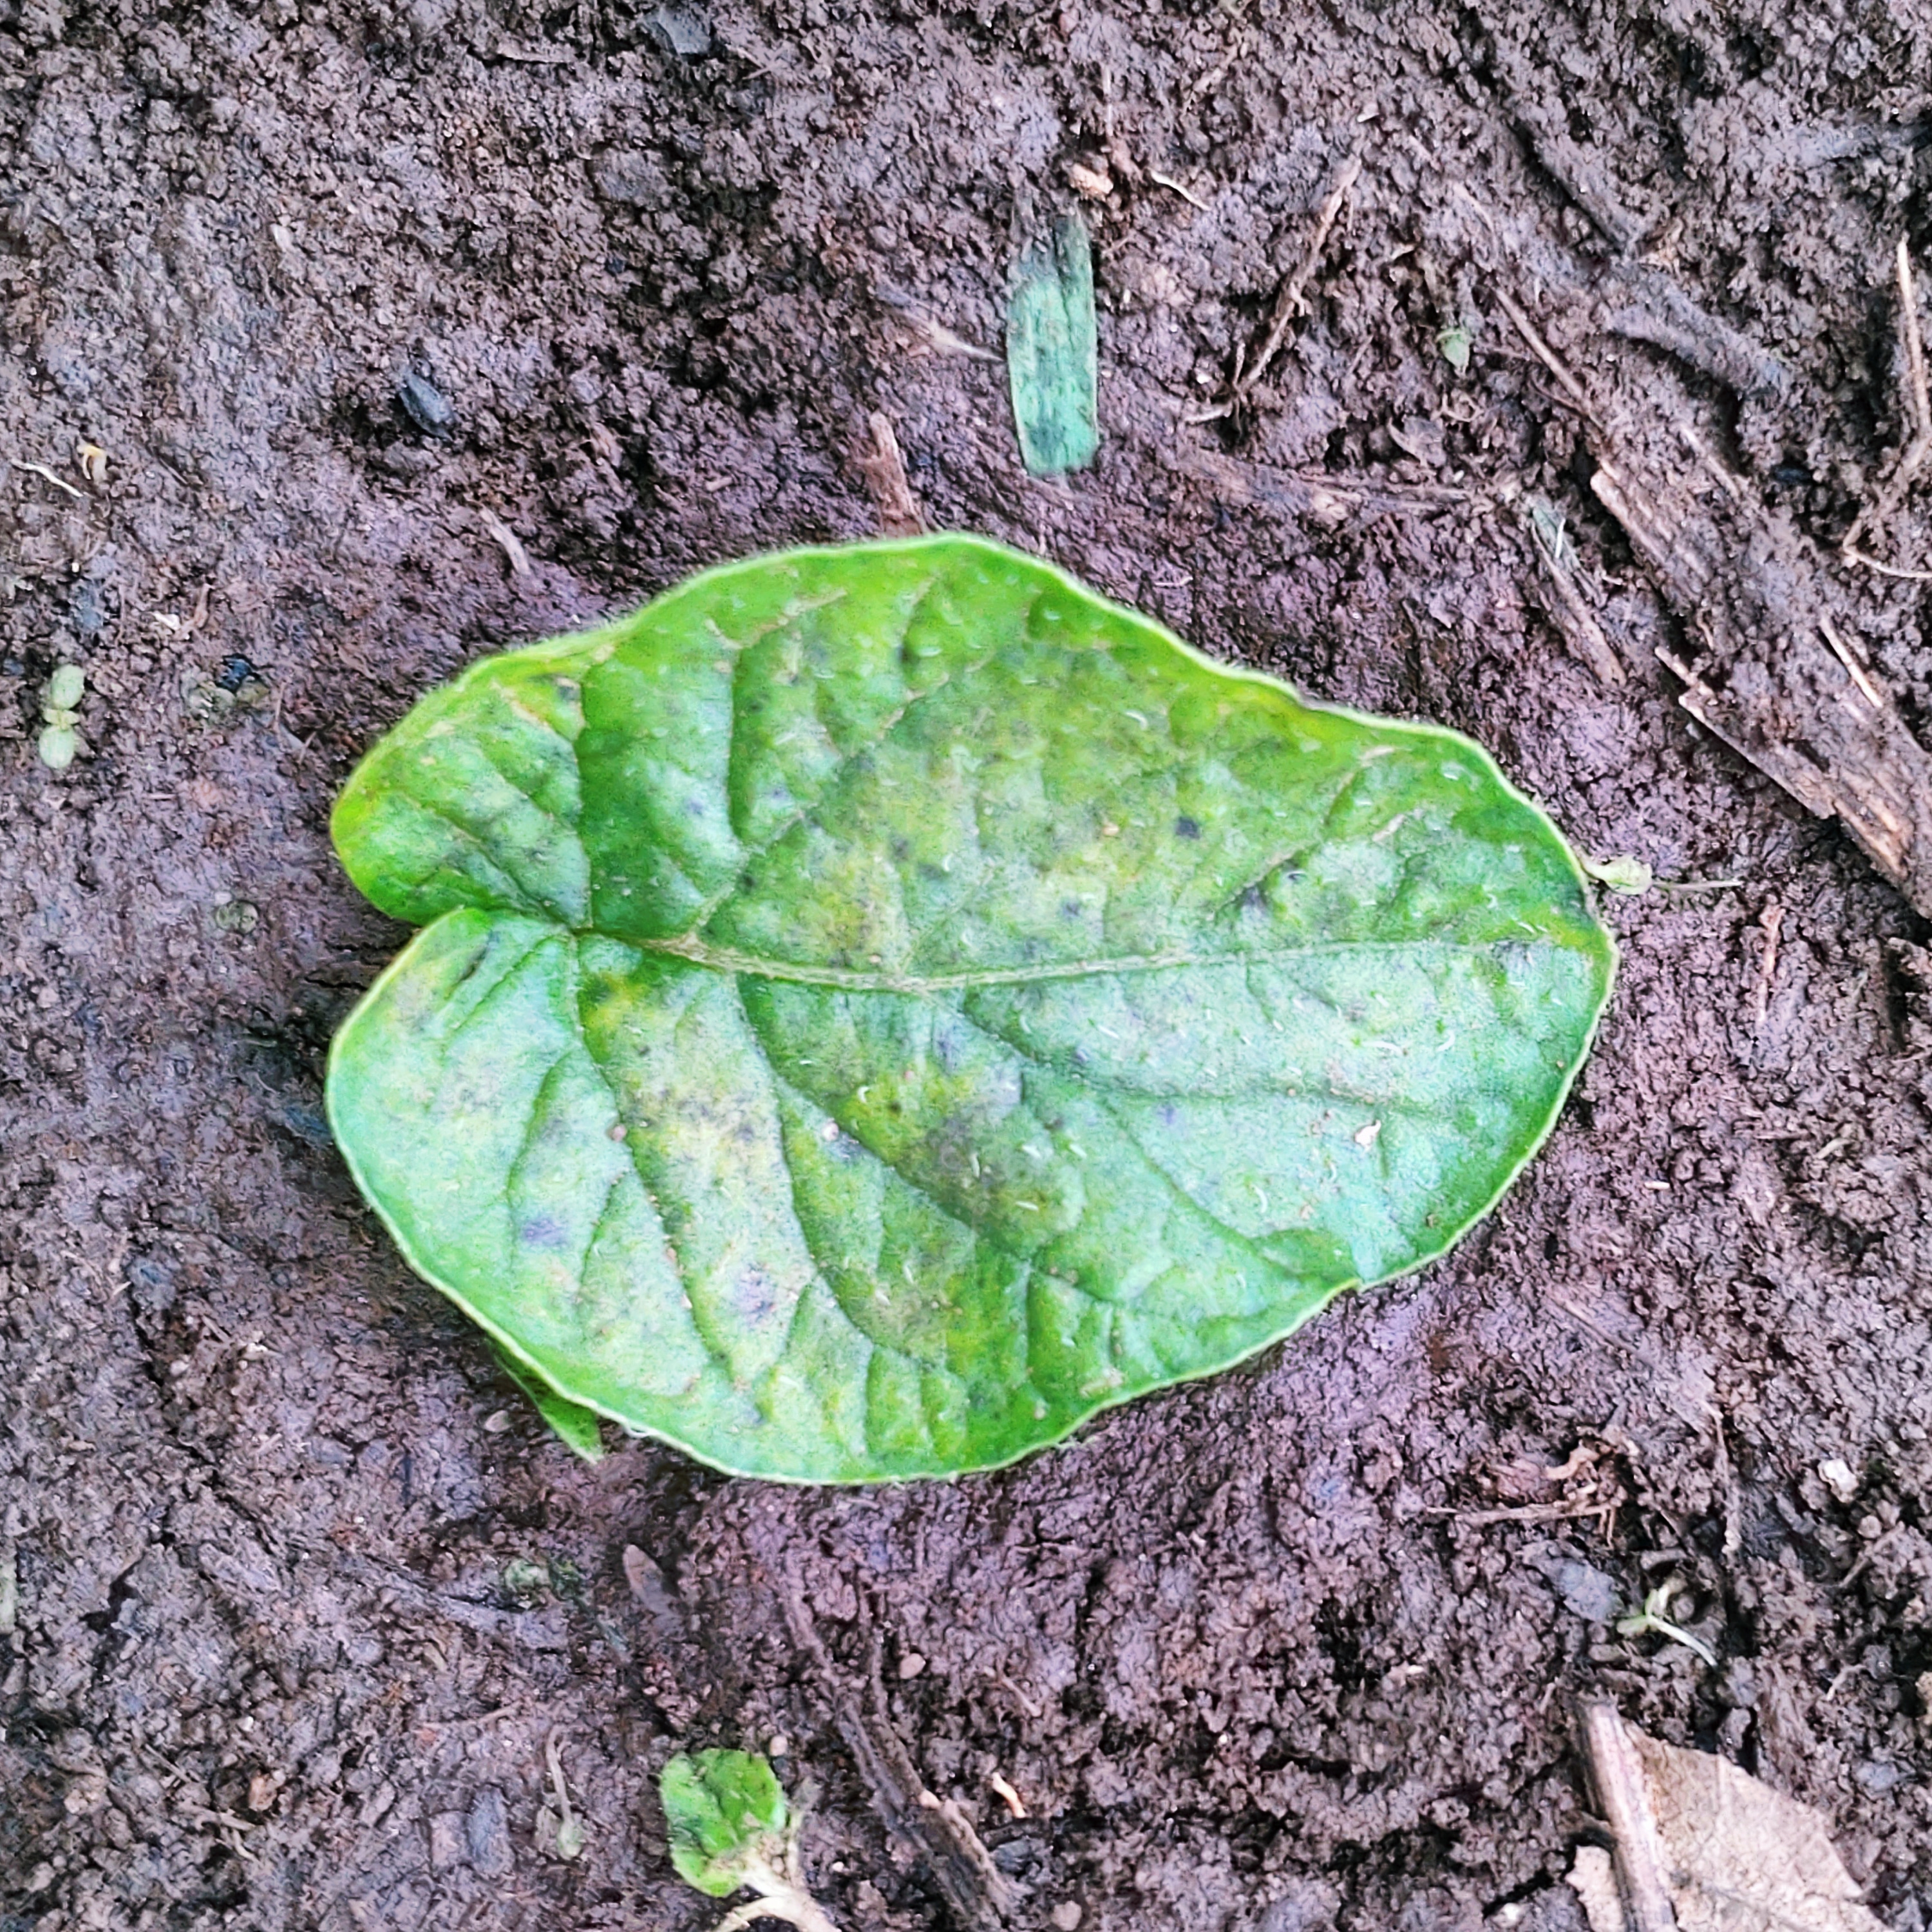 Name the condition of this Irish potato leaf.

late blight
